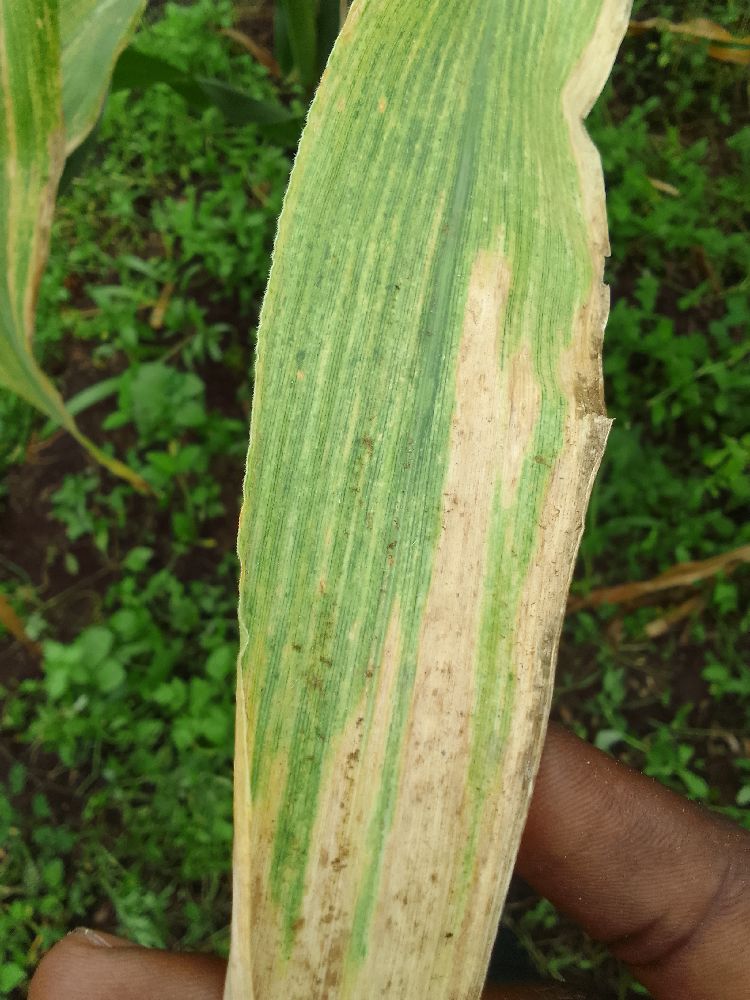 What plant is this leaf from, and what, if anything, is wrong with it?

maize, maize lethal necrosis
